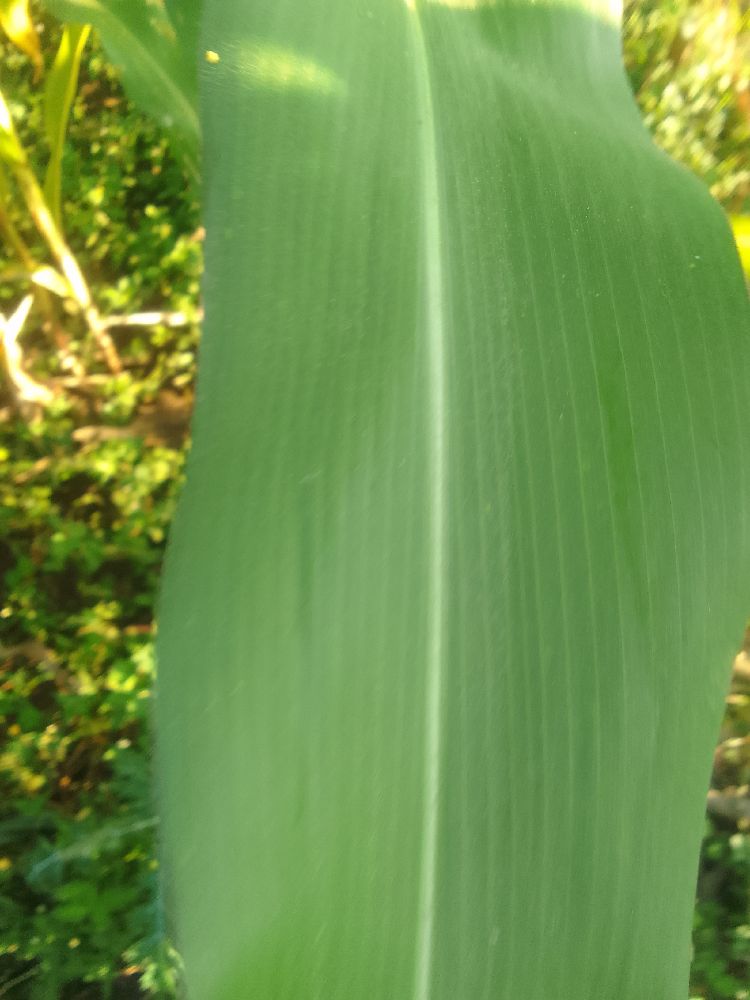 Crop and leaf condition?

maize, healthy
